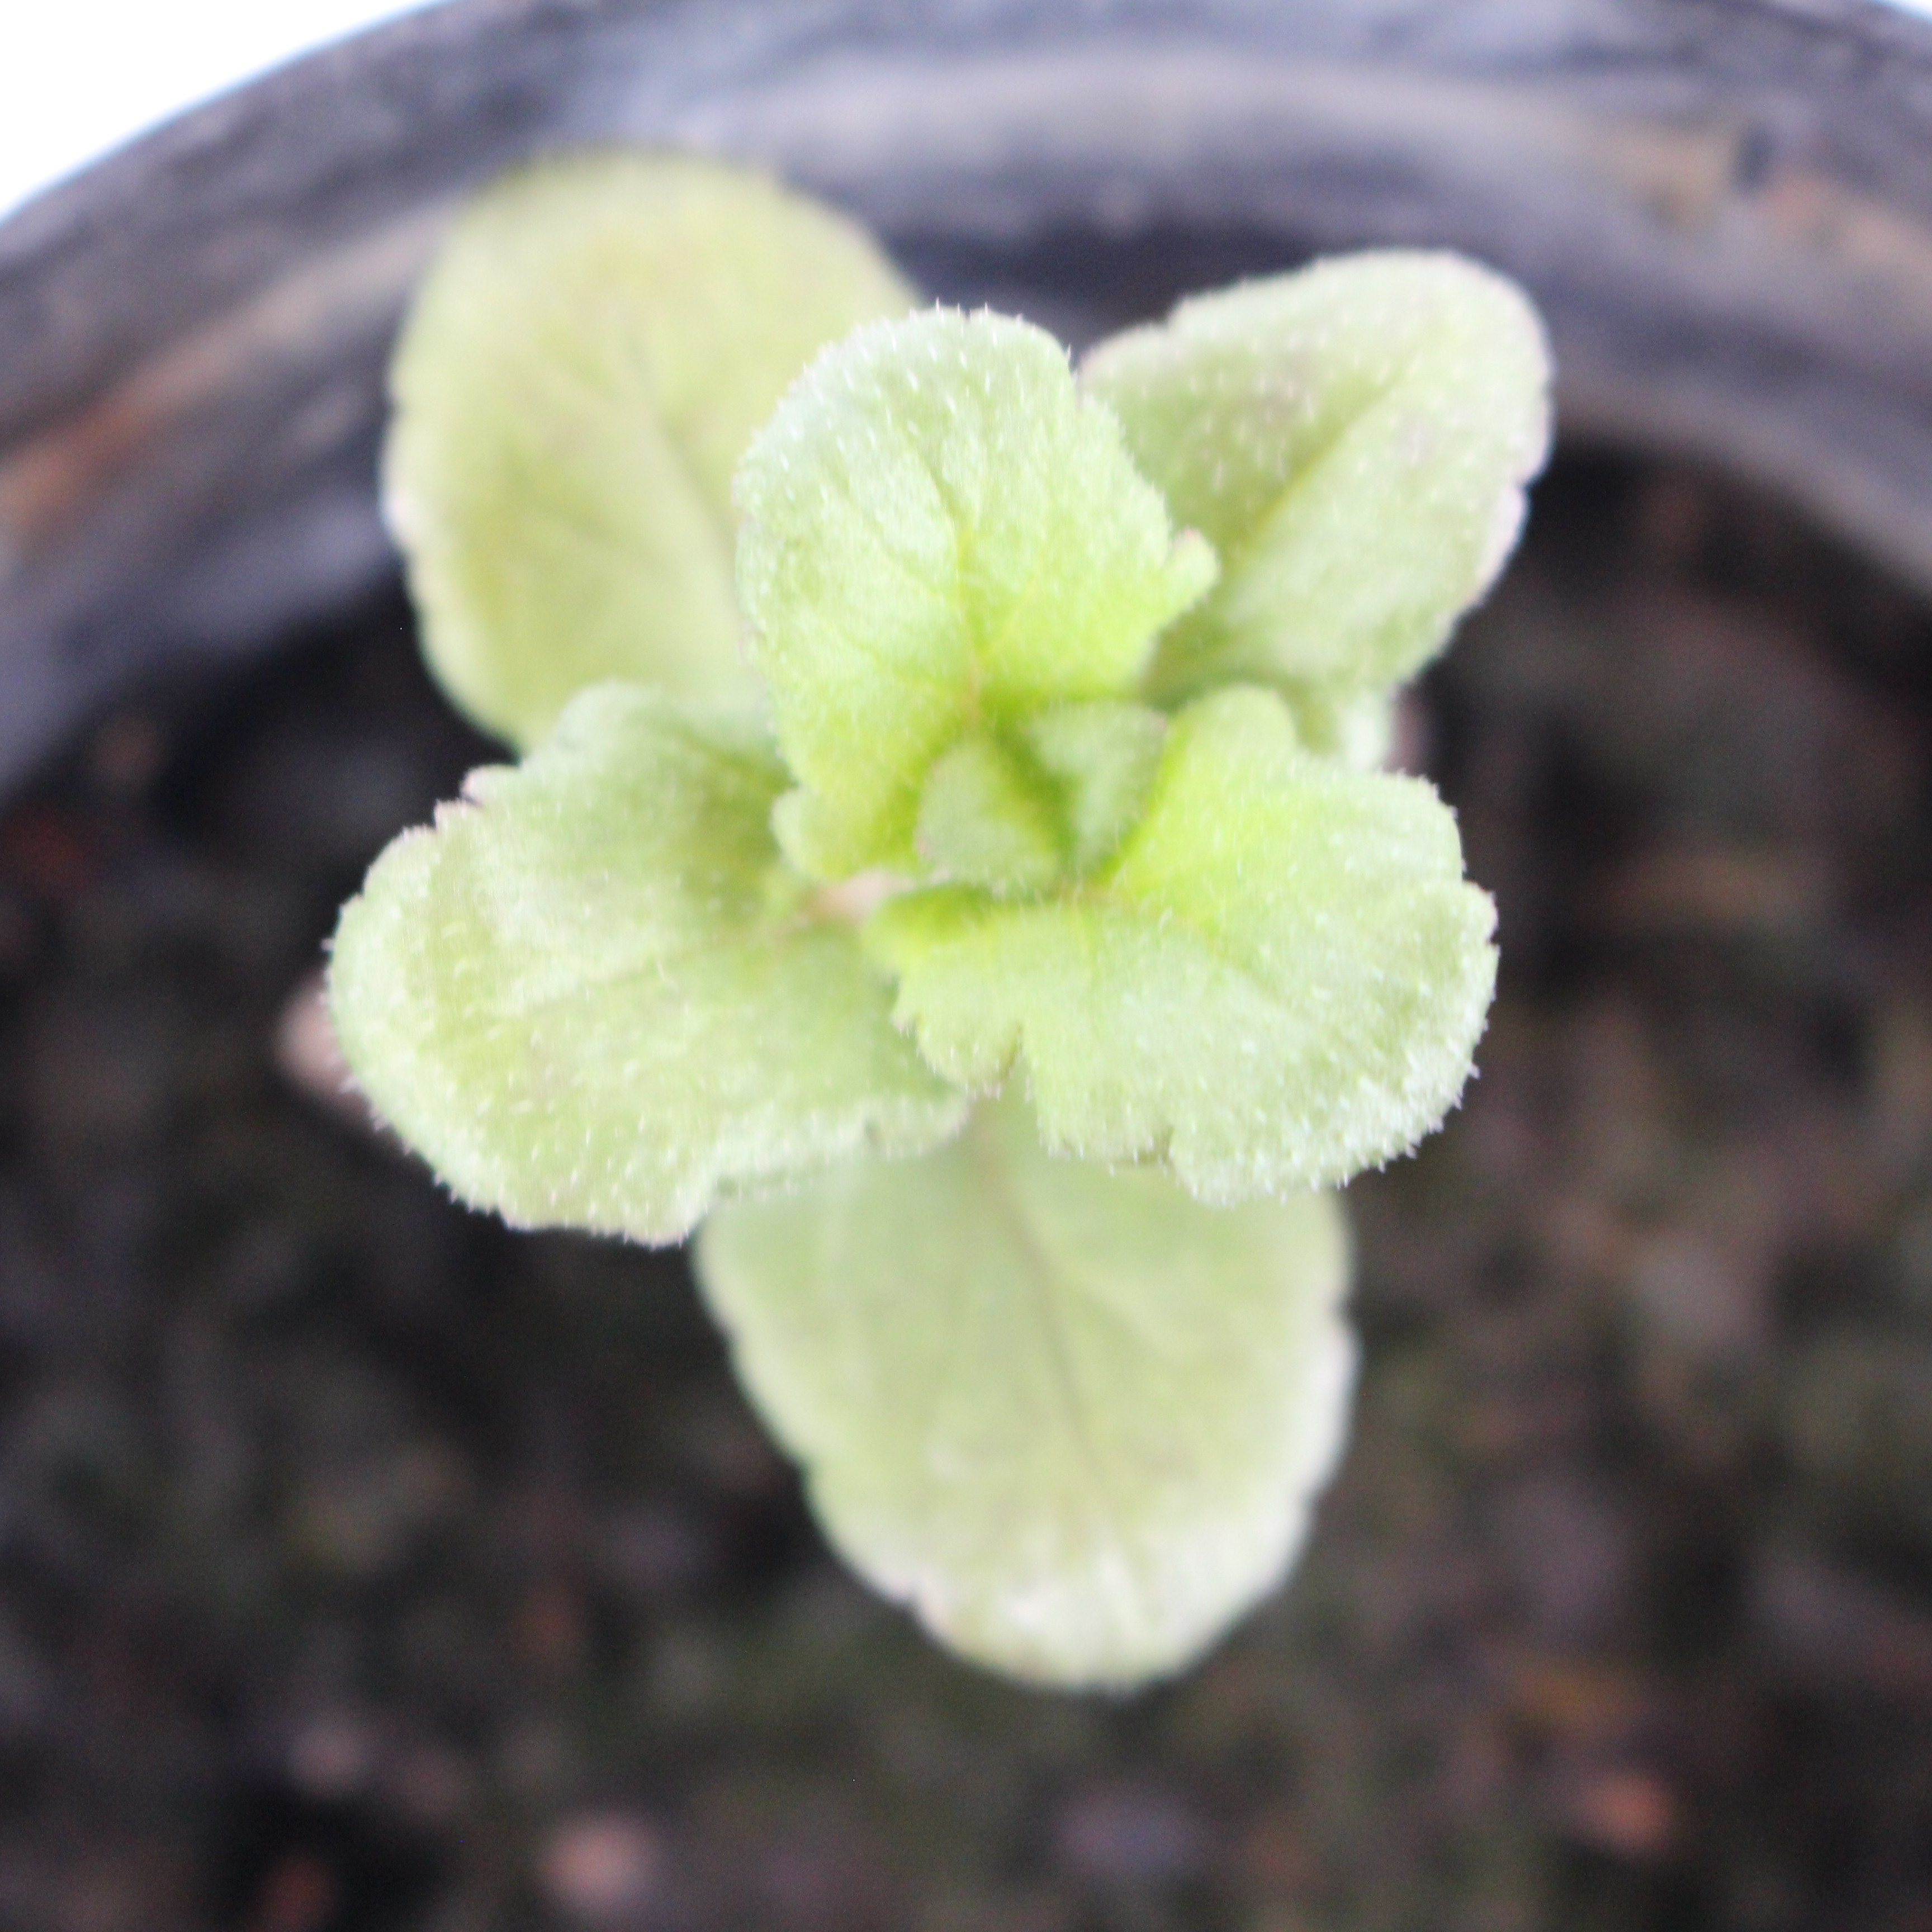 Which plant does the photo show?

Veronica persica
